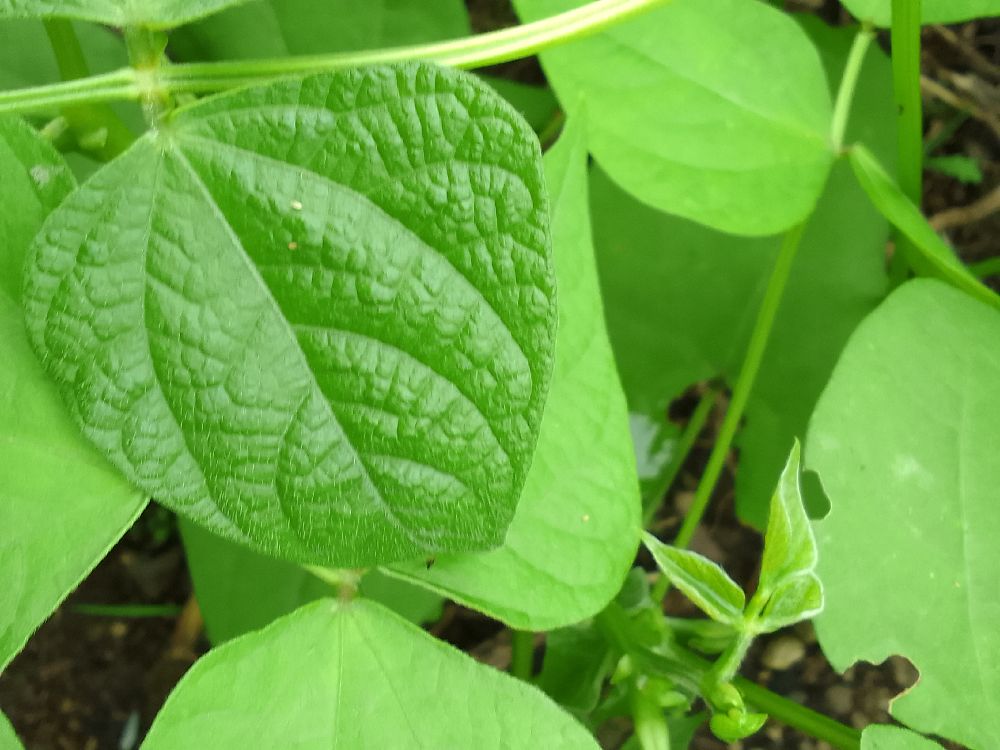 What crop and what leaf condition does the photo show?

common bean, healthy
